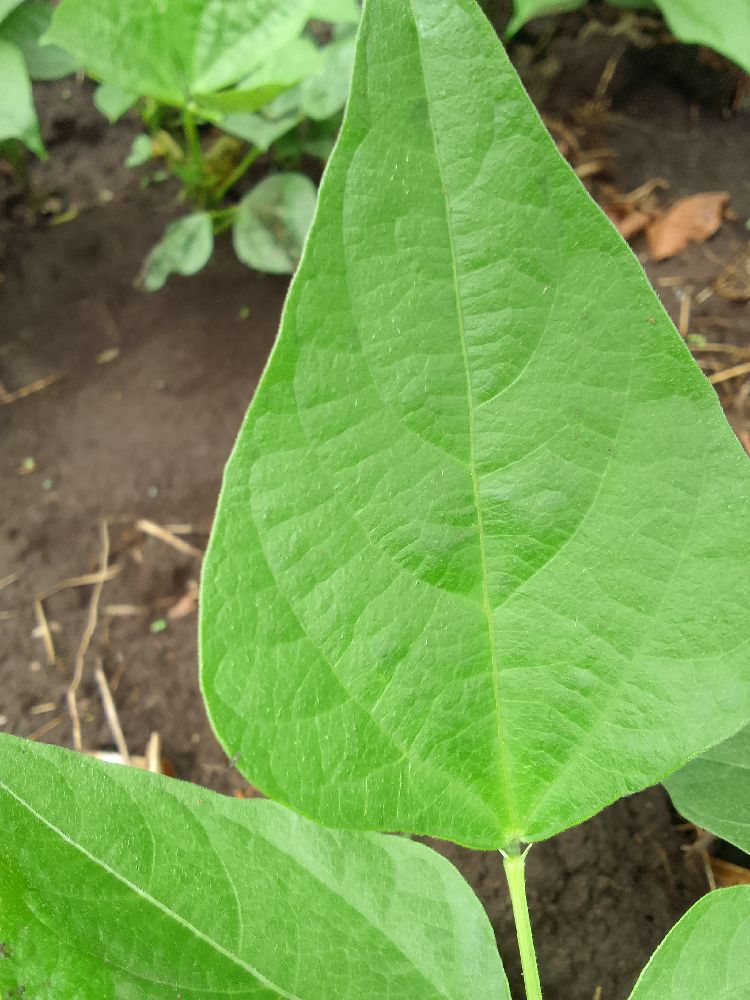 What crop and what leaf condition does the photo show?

common bean, healthy
